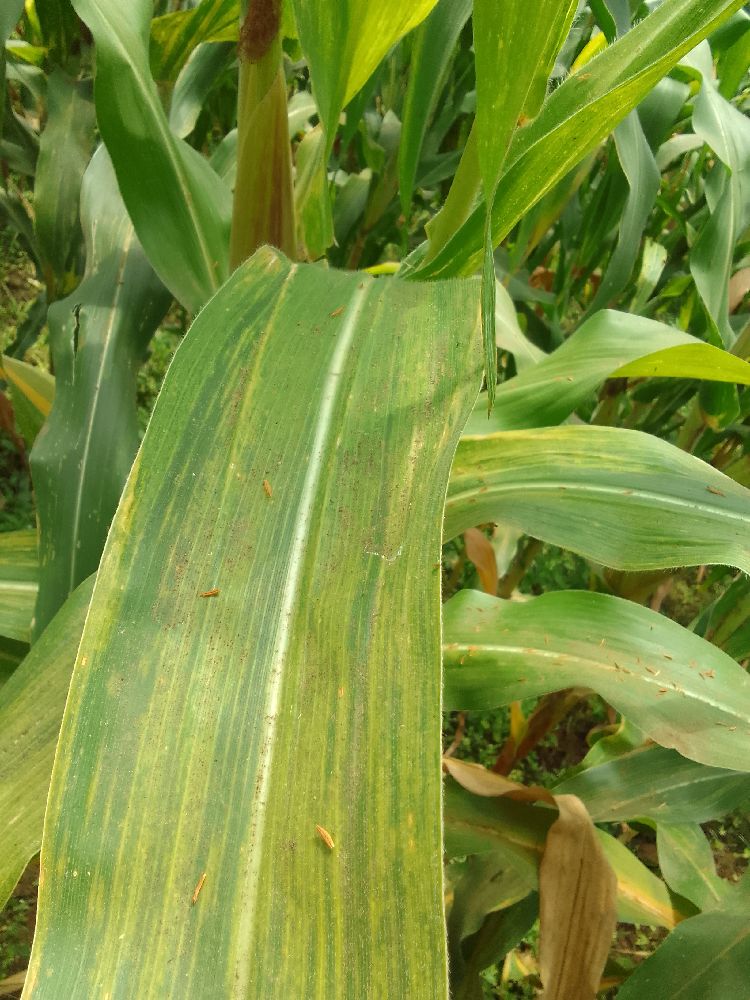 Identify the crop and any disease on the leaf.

maize, maize lethal necrosis
